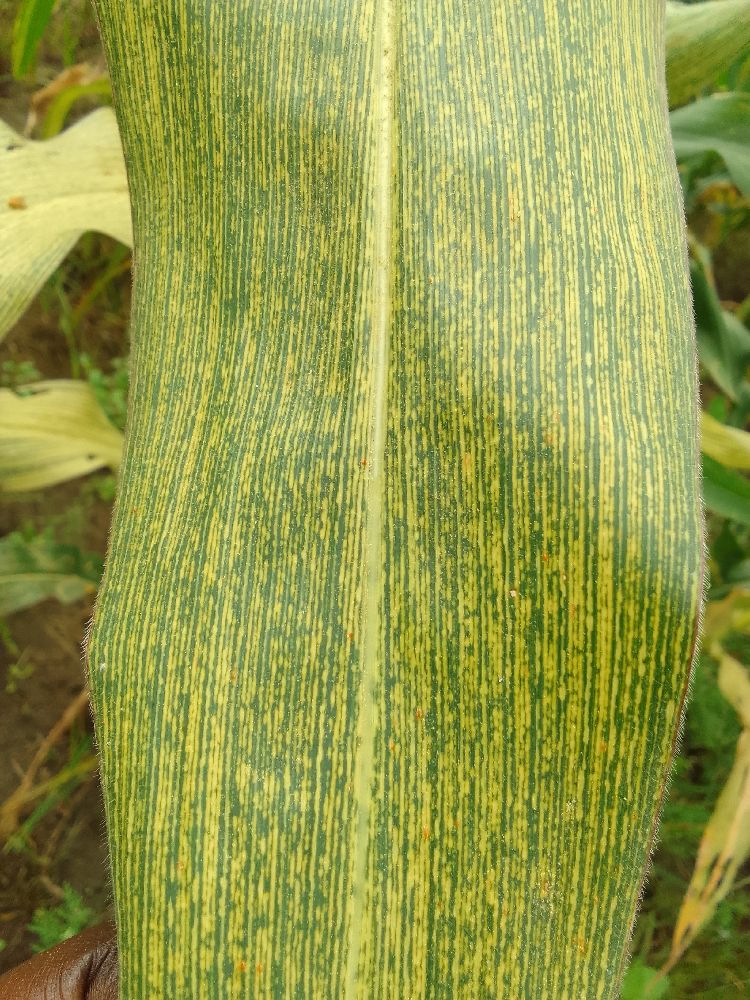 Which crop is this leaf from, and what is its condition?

maize, maize streak virus
